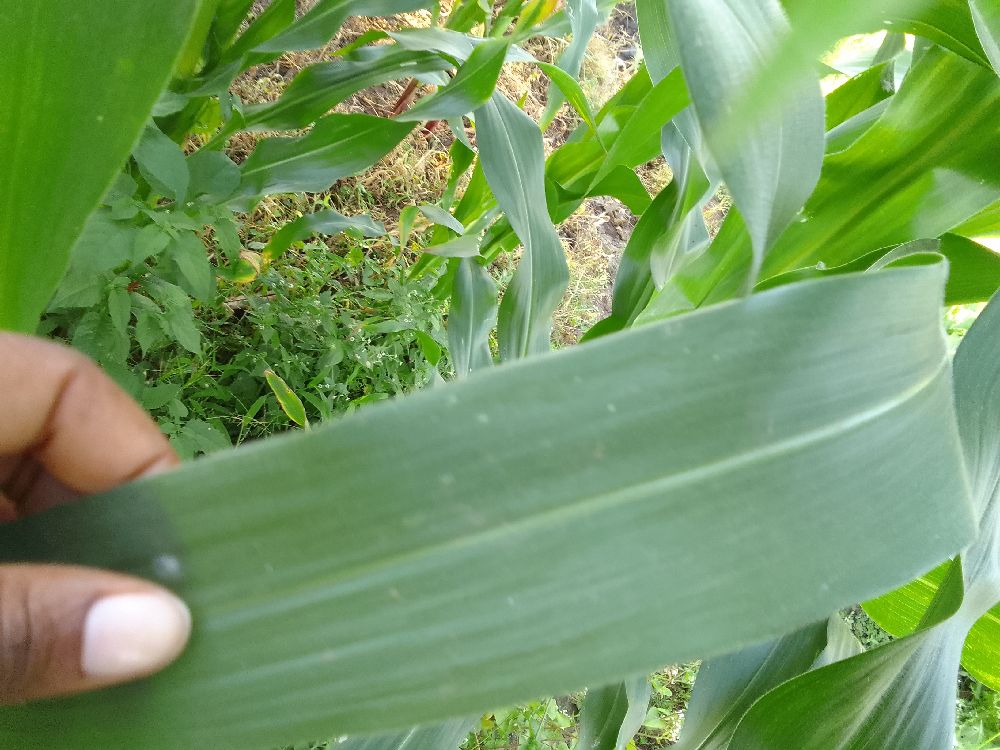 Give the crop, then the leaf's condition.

maize, healthy
